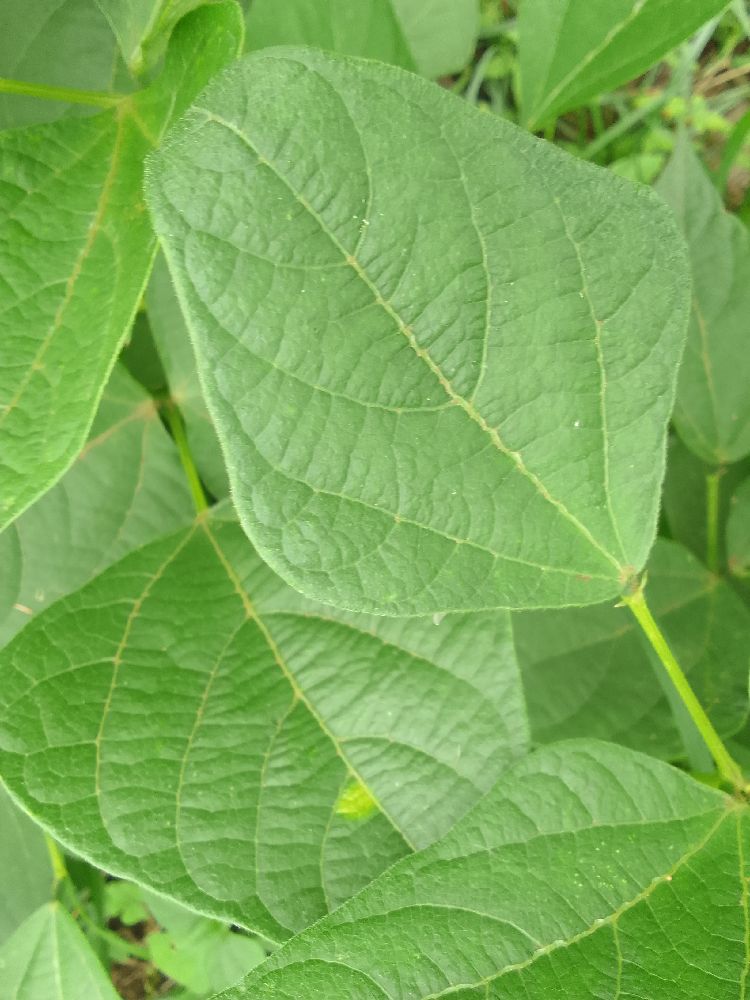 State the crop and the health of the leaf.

common bean, healthy
